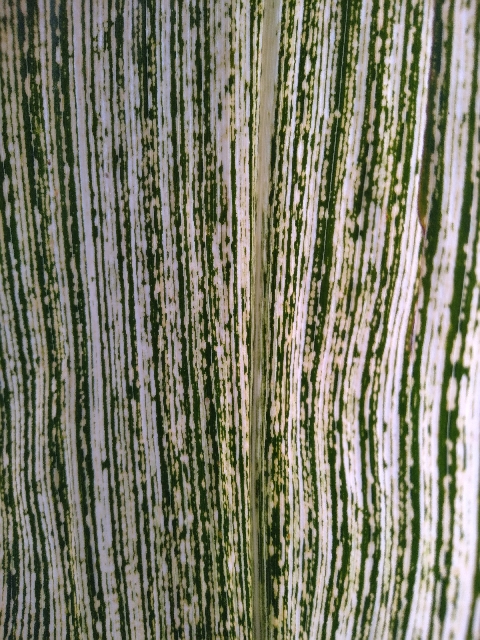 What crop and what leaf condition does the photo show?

maize, maize streak virus
